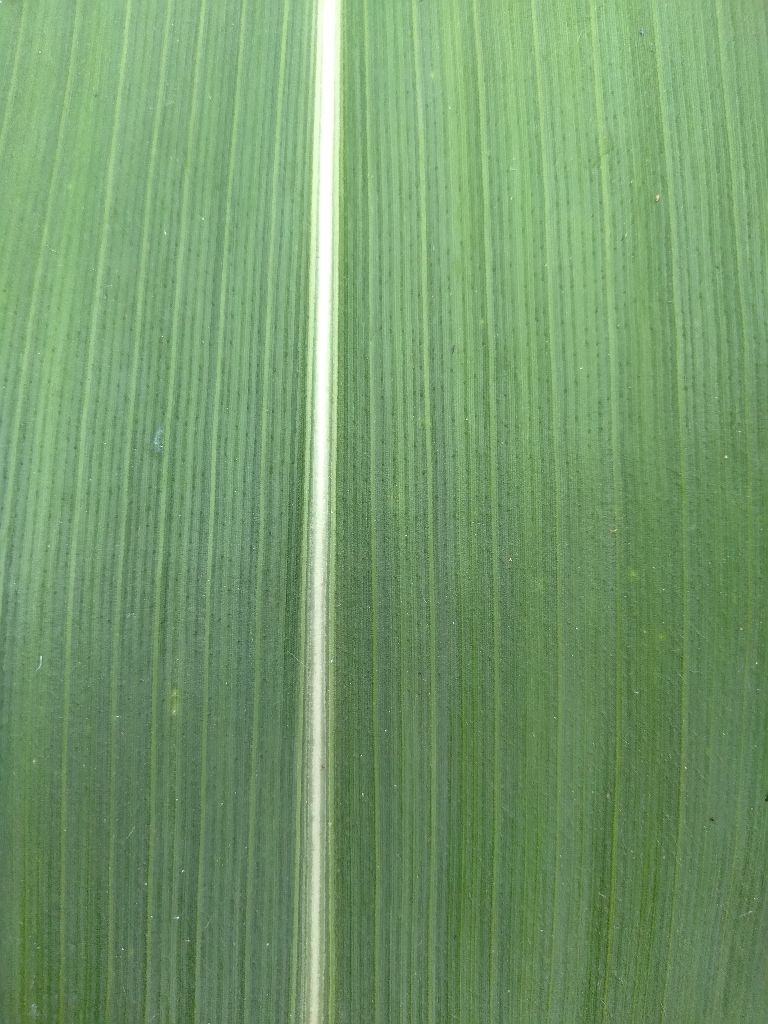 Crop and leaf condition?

maize, healthy
